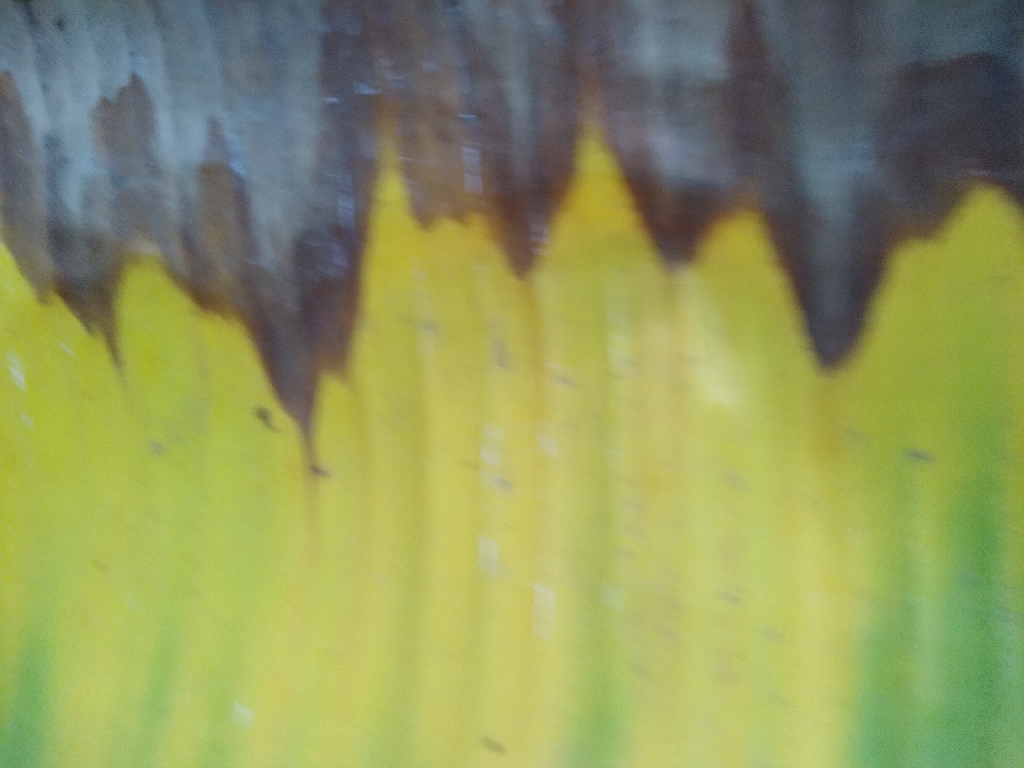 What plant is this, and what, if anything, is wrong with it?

banana, fusarium wilt race 1
